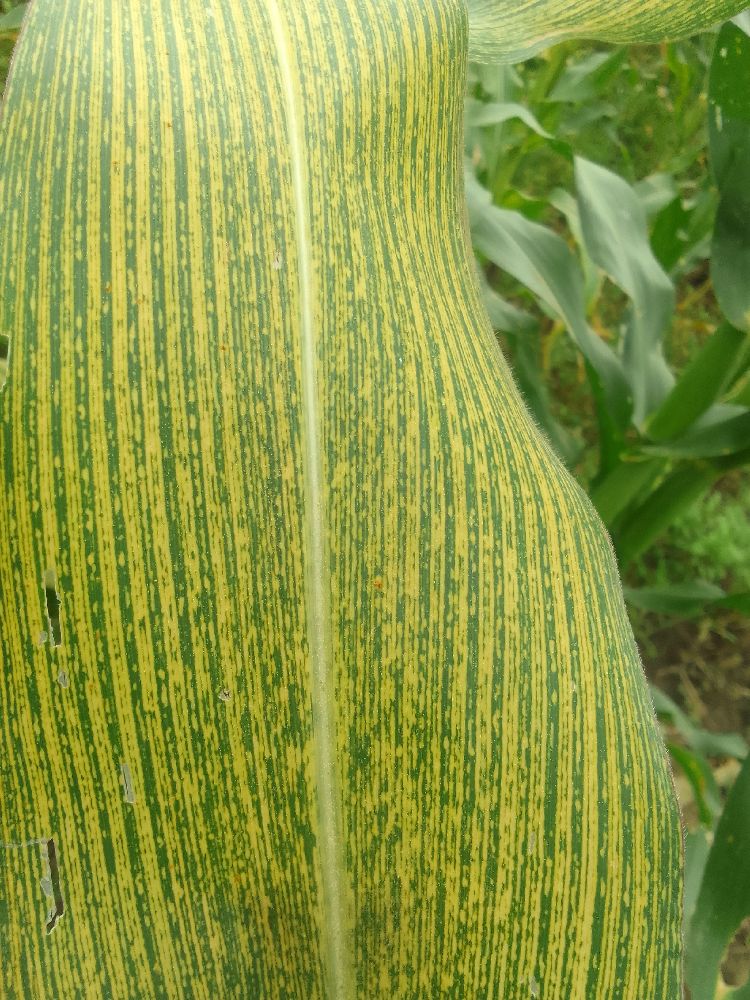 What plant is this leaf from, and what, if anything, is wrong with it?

maize, maize streak virus
